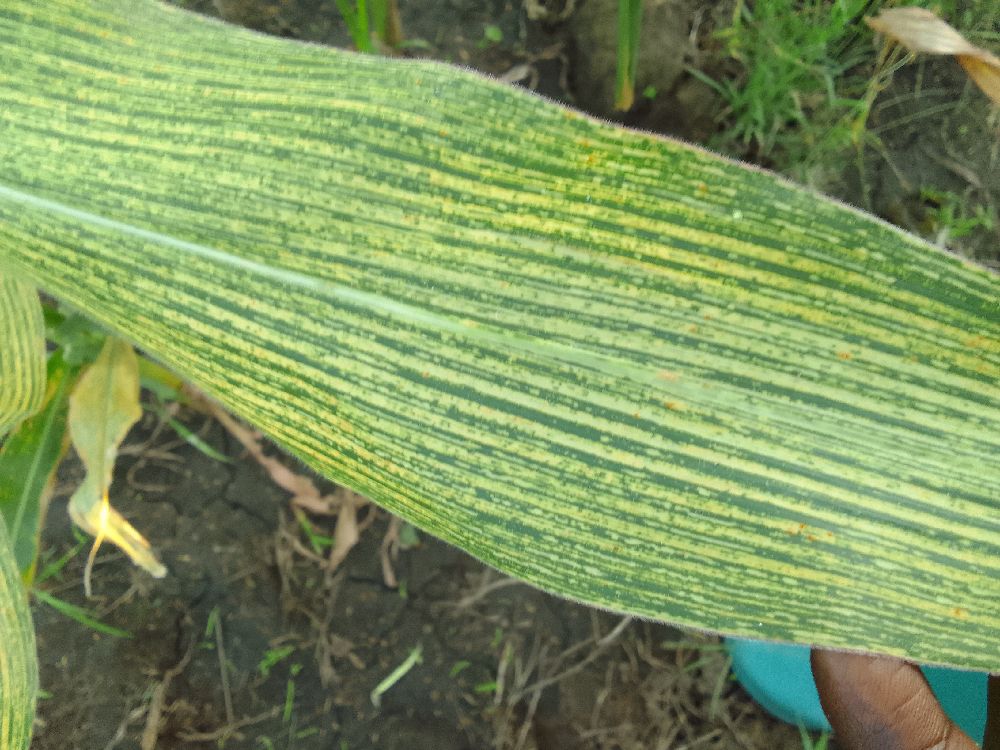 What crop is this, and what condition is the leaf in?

maize, maize streak virus
